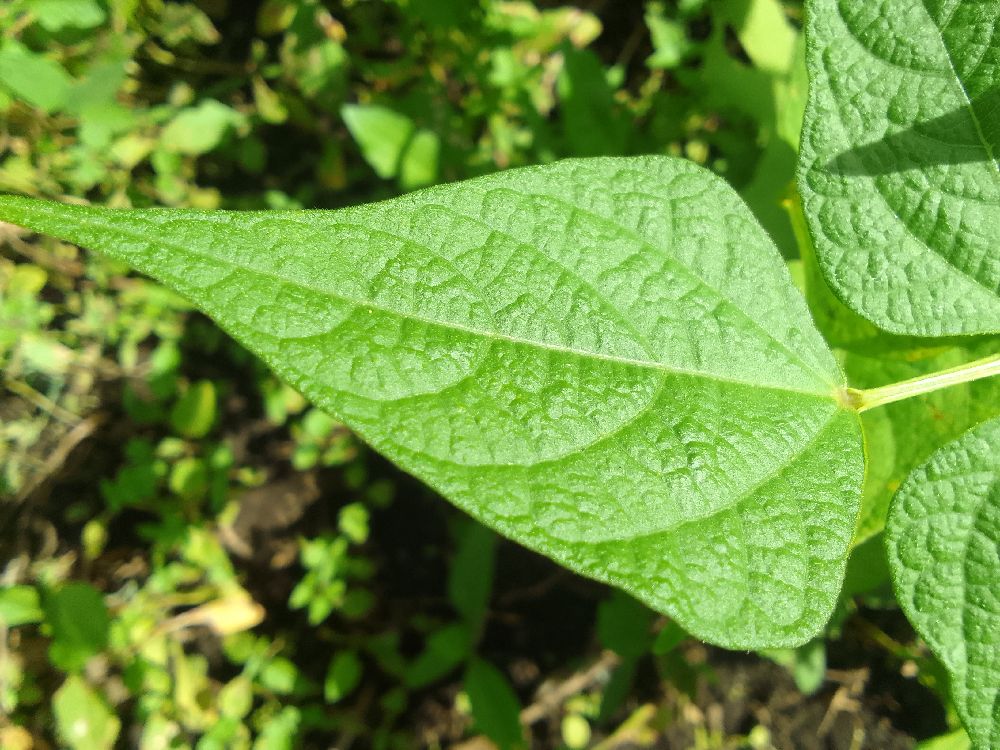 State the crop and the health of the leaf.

common bean, healthy
